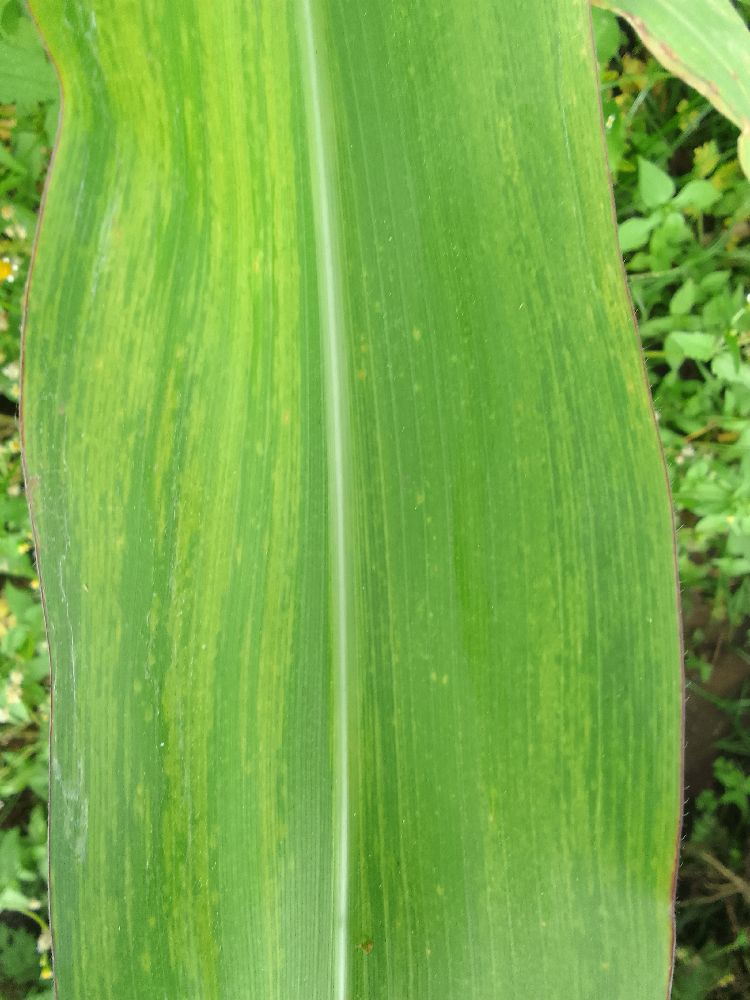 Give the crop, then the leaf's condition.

maize, maize lethal necrosis
